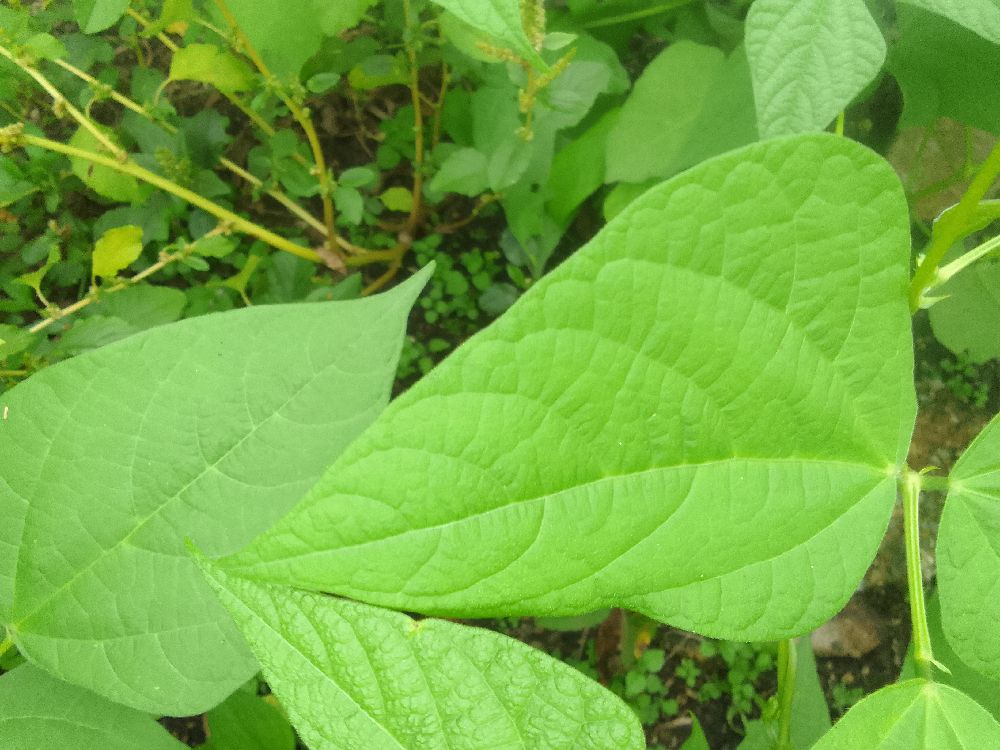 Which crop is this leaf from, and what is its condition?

common bean, healthy
